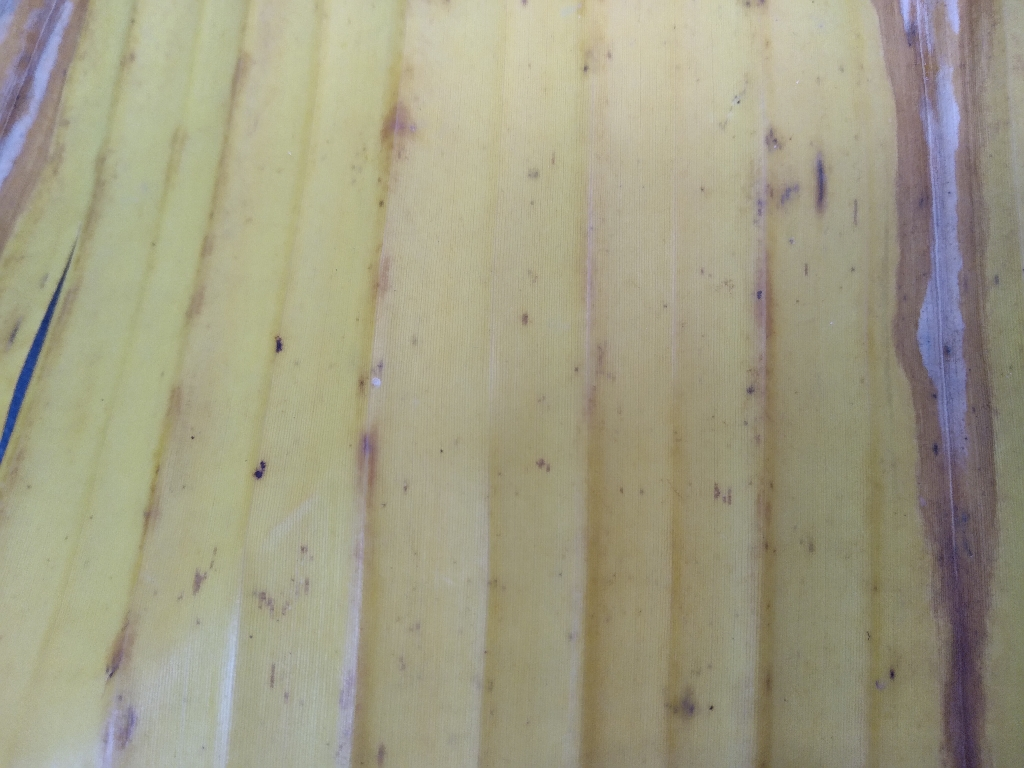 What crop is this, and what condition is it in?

banana, fusarium wilt race 1
